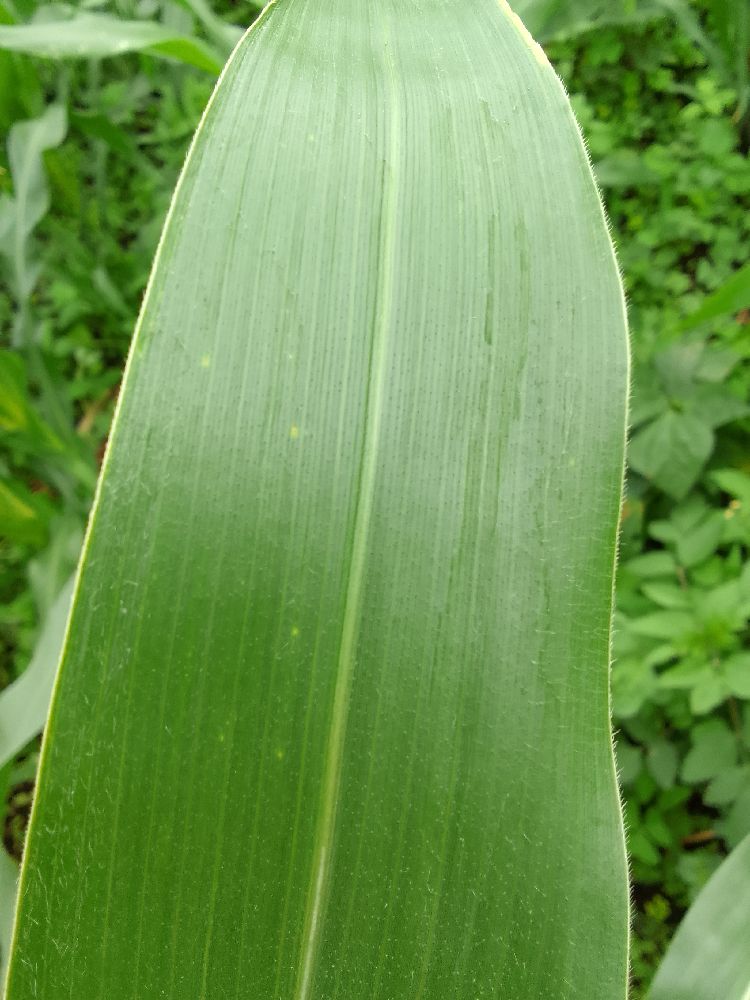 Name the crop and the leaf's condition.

maize, healthy
